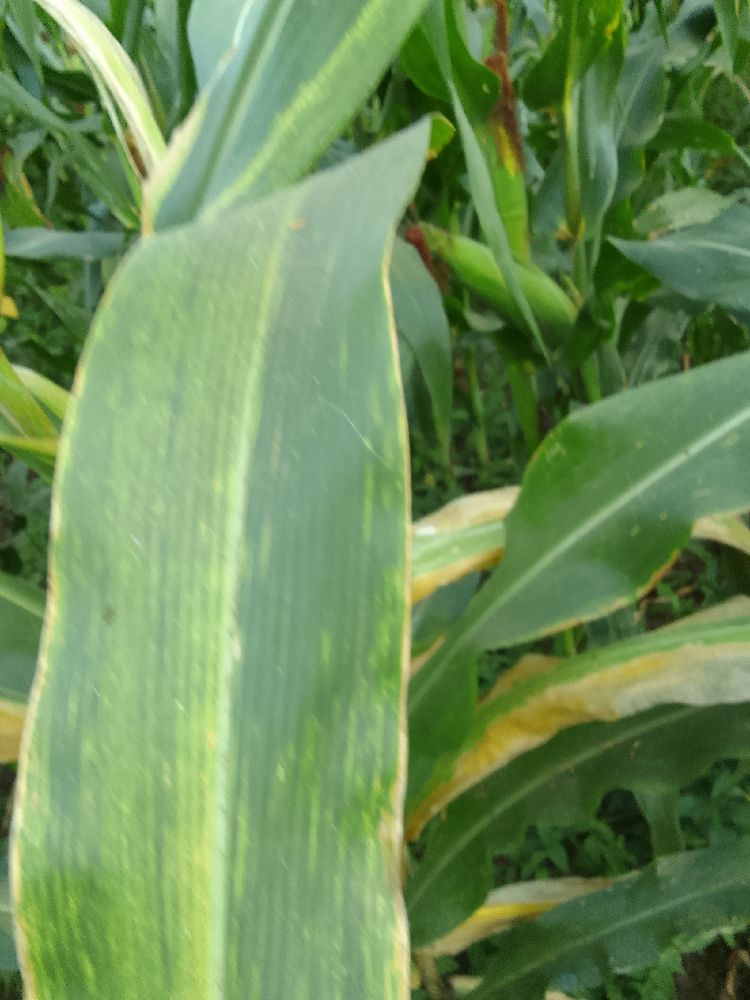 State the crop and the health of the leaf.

maize, maize lethal necrosis
